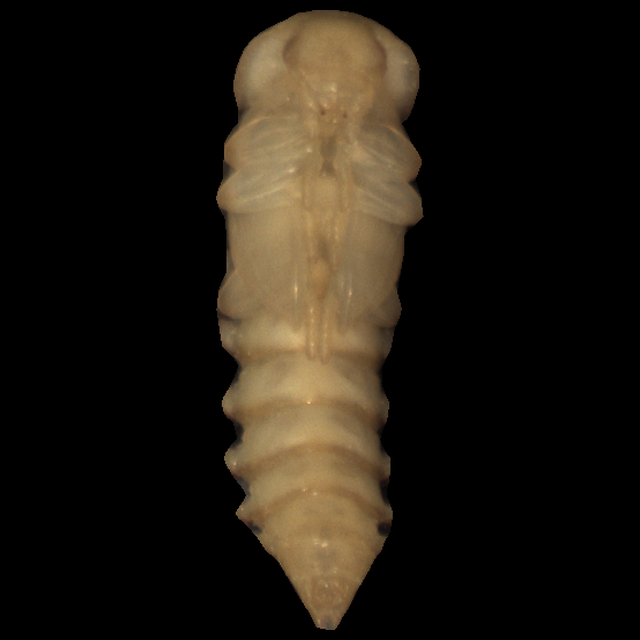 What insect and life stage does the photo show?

mealworm pupa
